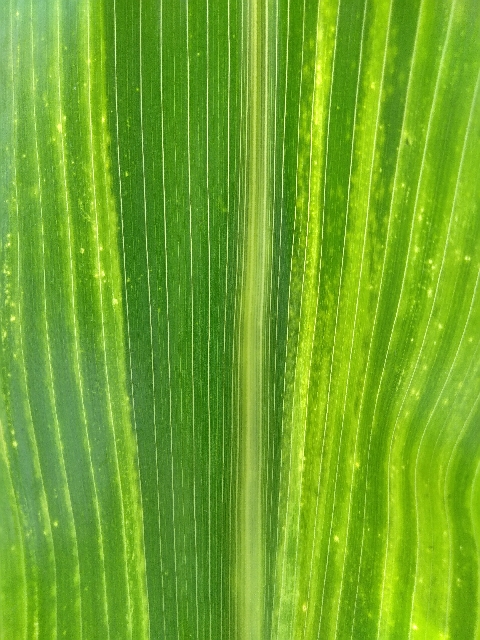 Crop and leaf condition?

maize, maize lethal necrosis
